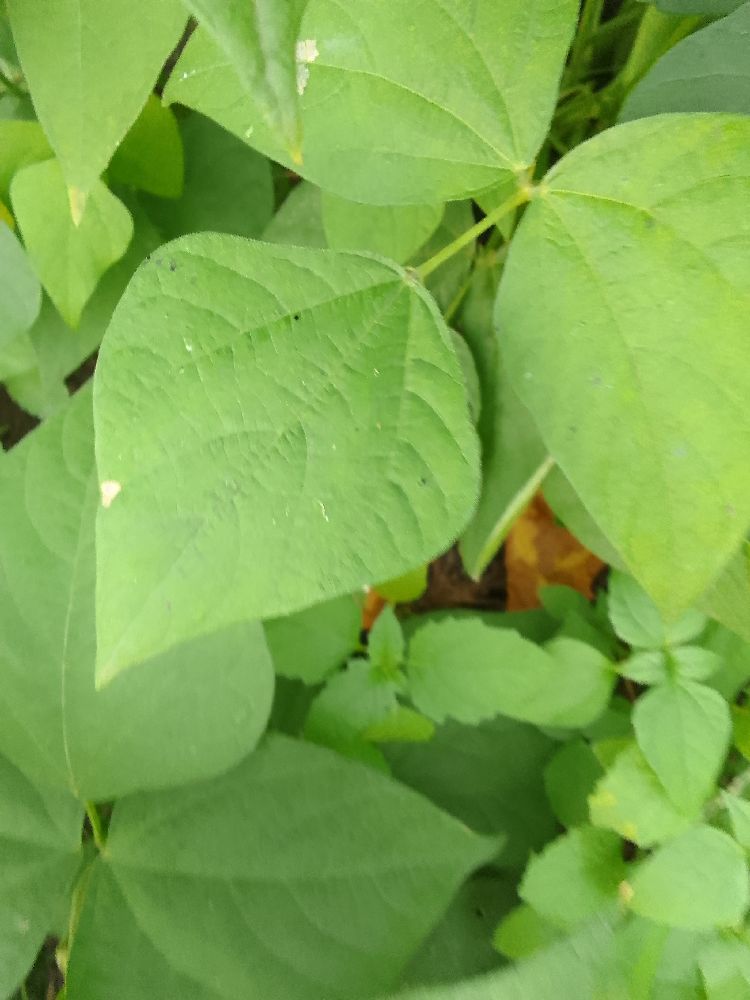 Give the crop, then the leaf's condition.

common bean, healthy
